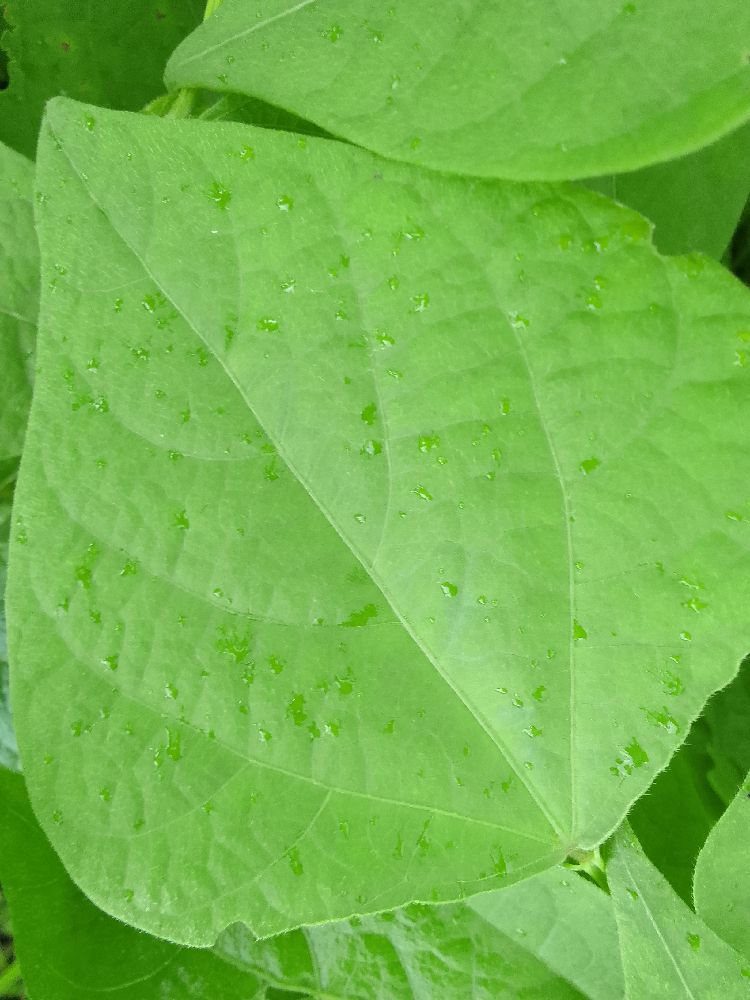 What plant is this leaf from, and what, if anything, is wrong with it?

common bean, healthy
